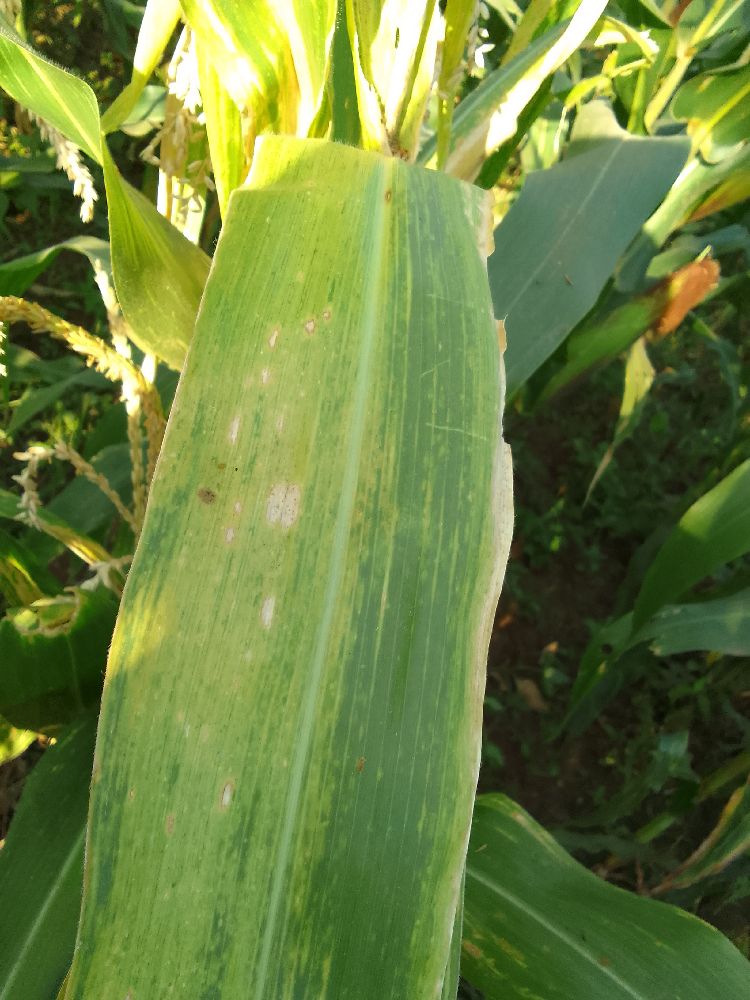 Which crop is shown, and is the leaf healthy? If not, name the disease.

maize, maize lethal necrosis
